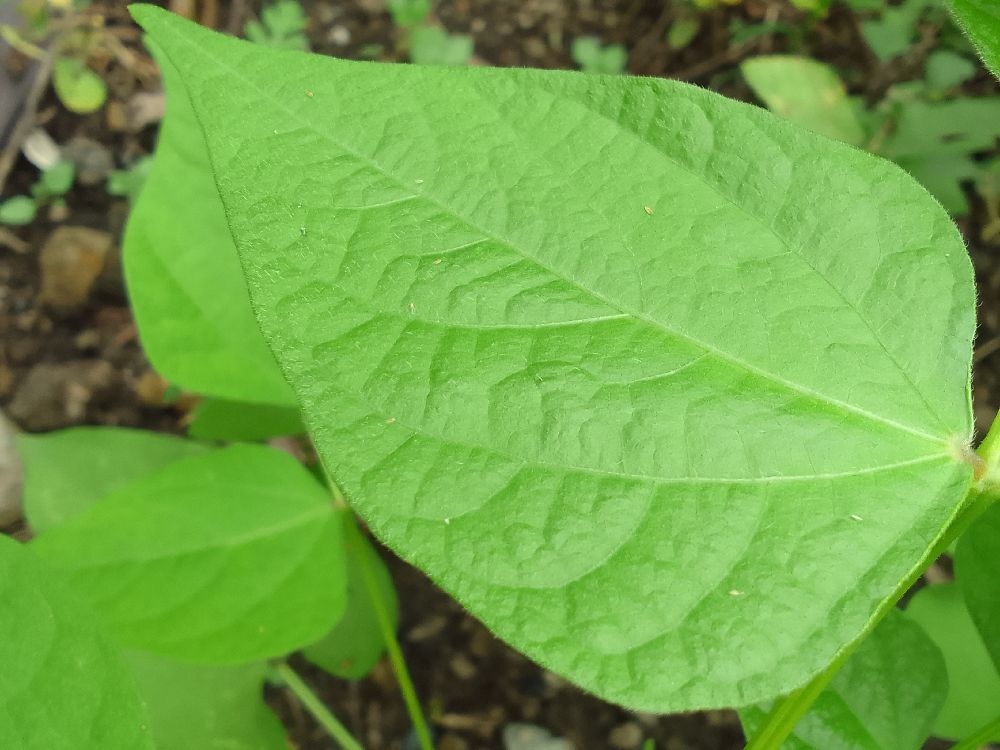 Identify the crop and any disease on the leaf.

common bean, healthy
